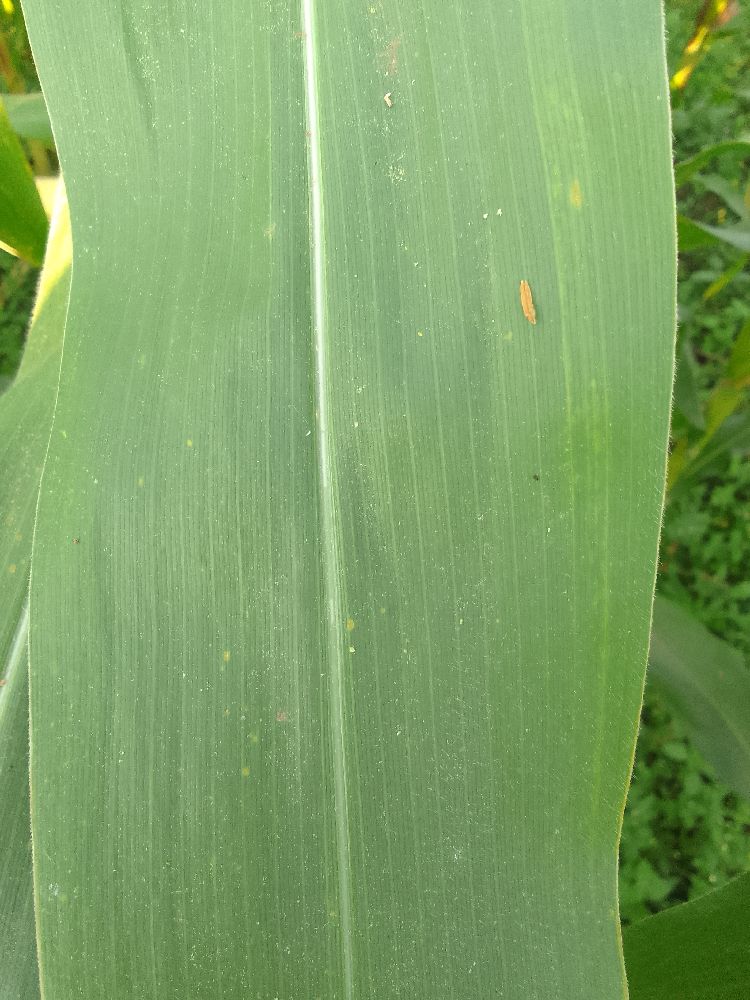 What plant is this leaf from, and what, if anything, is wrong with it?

maize, healthy
